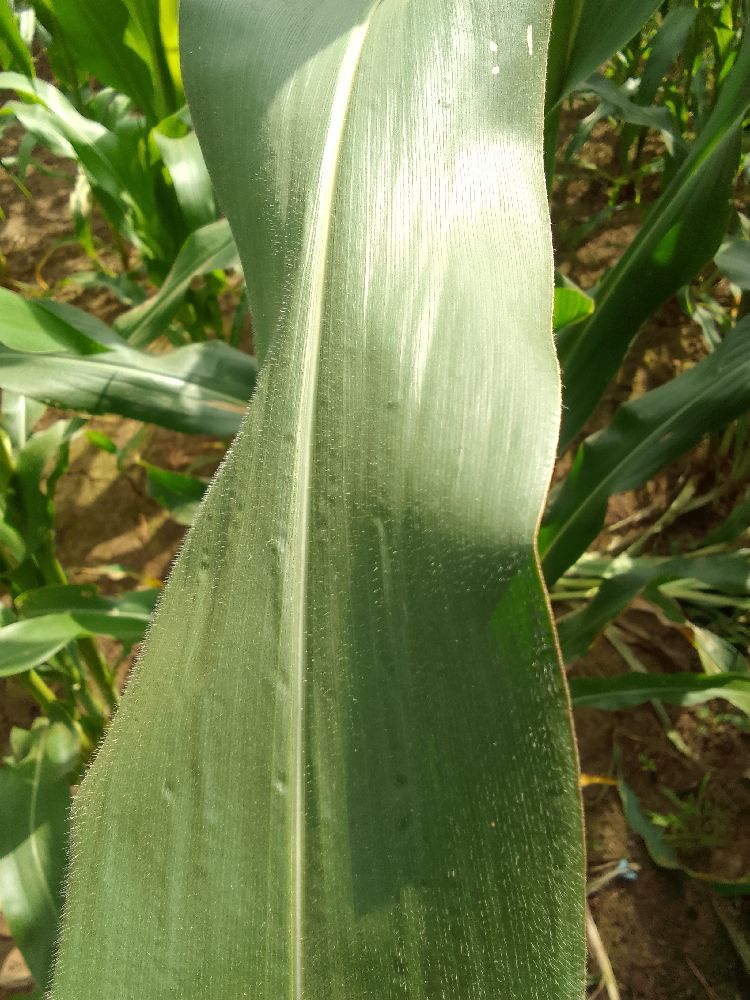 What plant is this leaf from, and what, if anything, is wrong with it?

maize, healthy
